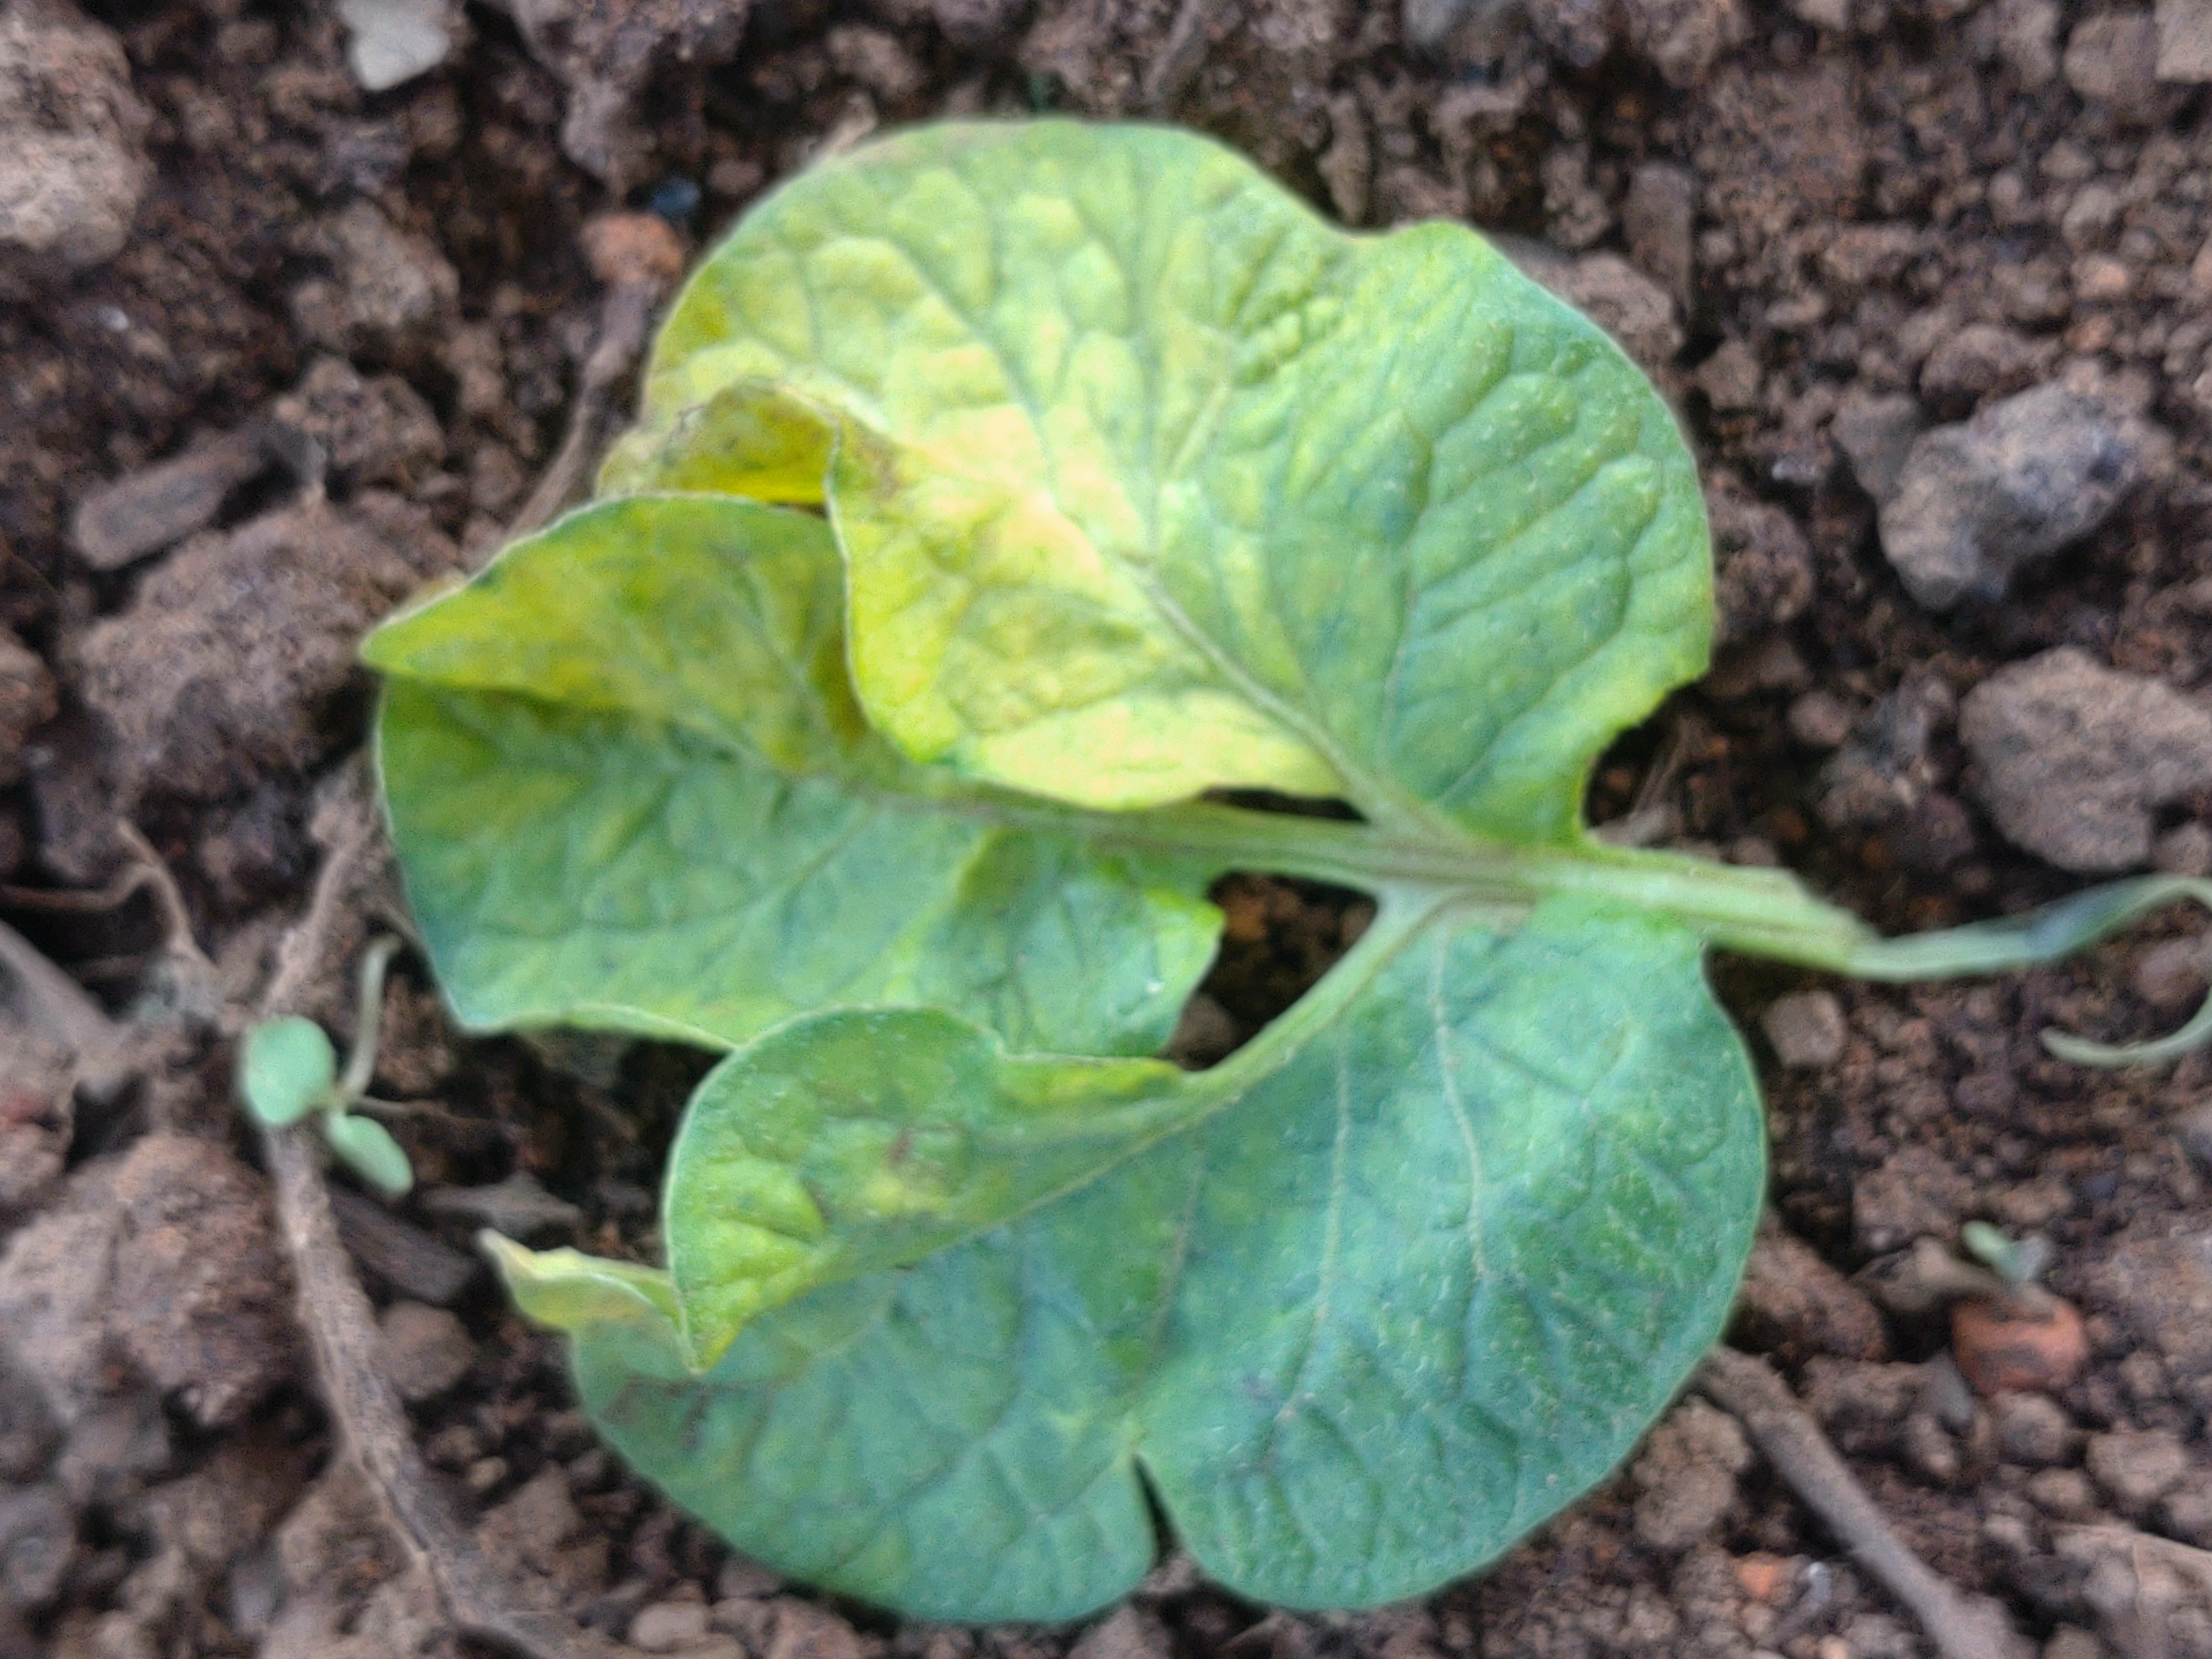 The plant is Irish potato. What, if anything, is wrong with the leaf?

late blight
